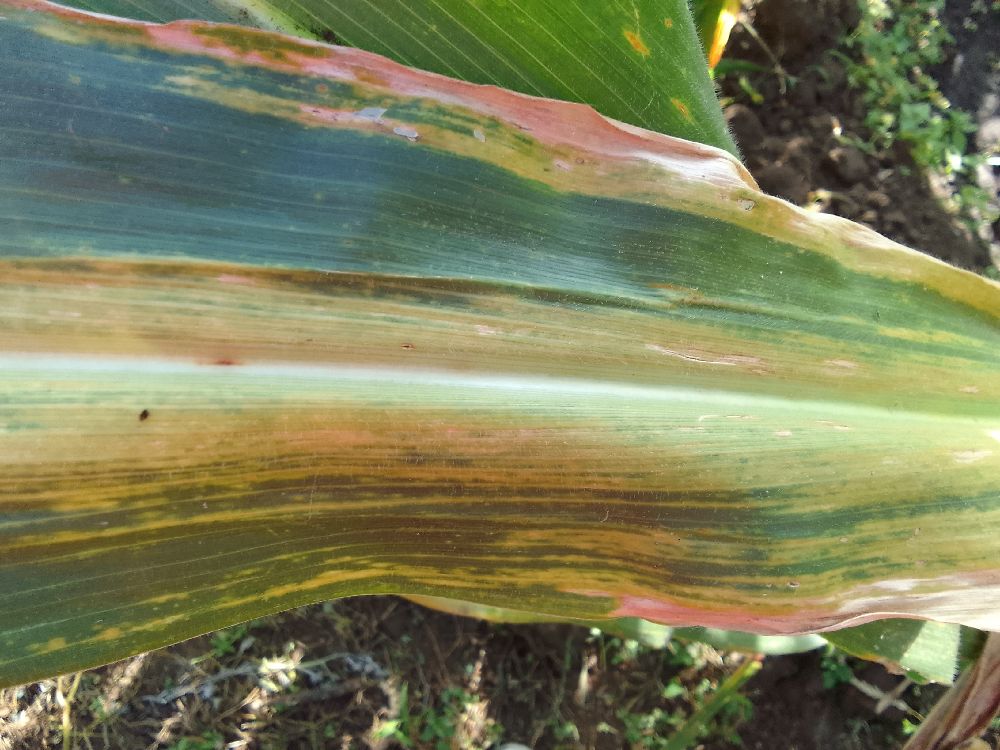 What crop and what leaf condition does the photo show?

maize, maize lethal necrosis
